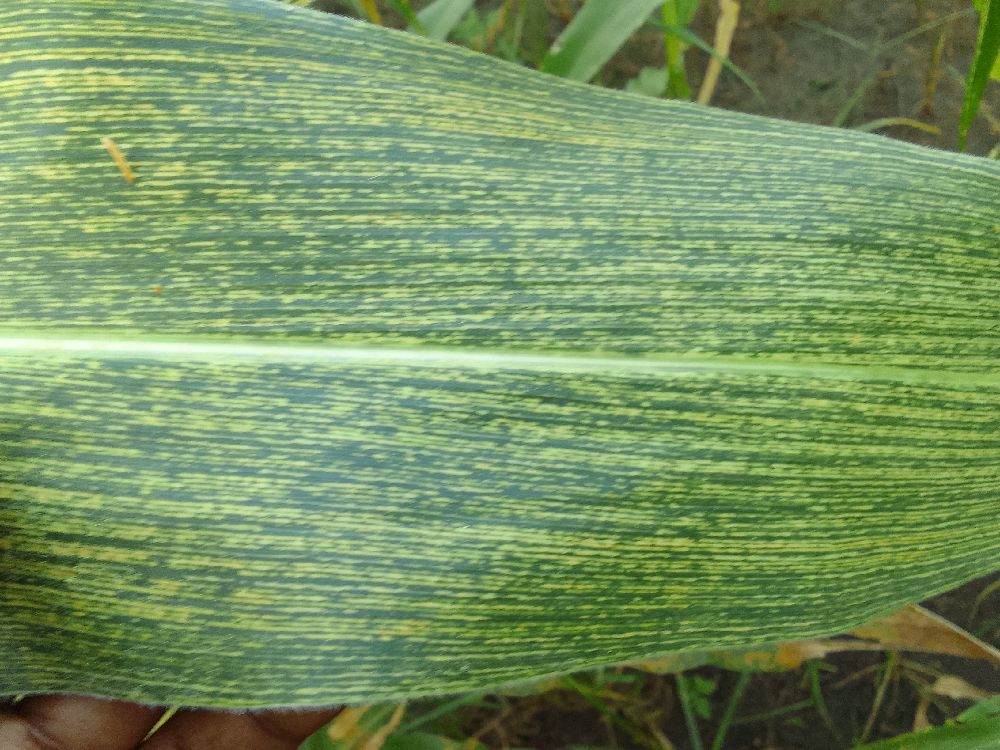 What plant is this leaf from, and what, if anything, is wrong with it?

maize, maize streak virus
